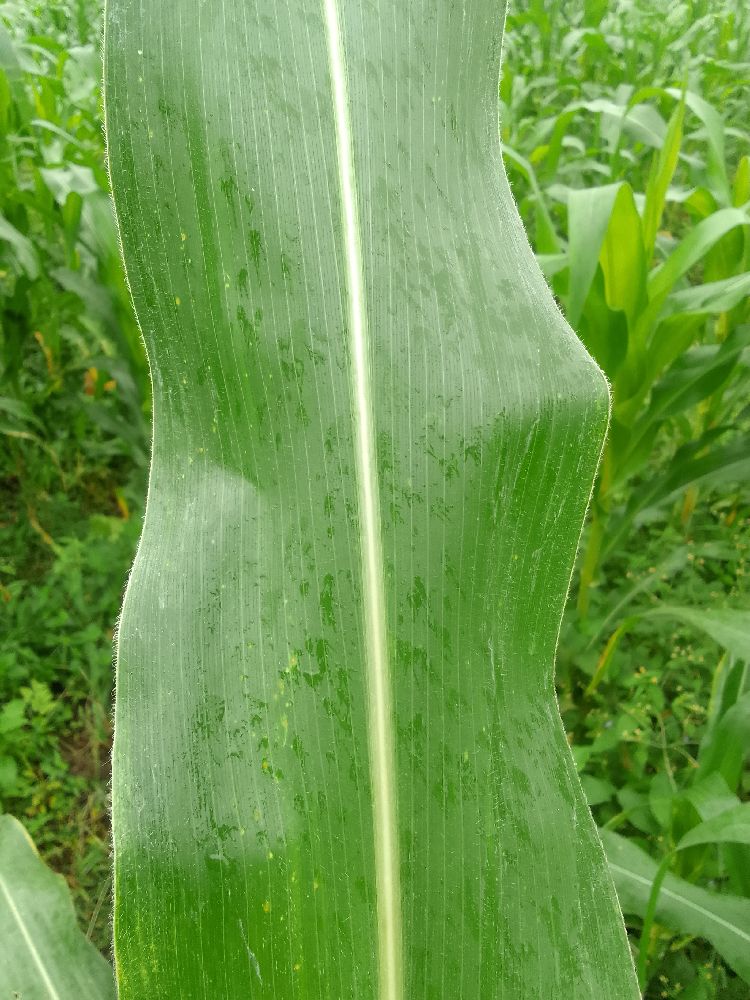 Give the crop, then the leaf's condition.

maize, healthy
